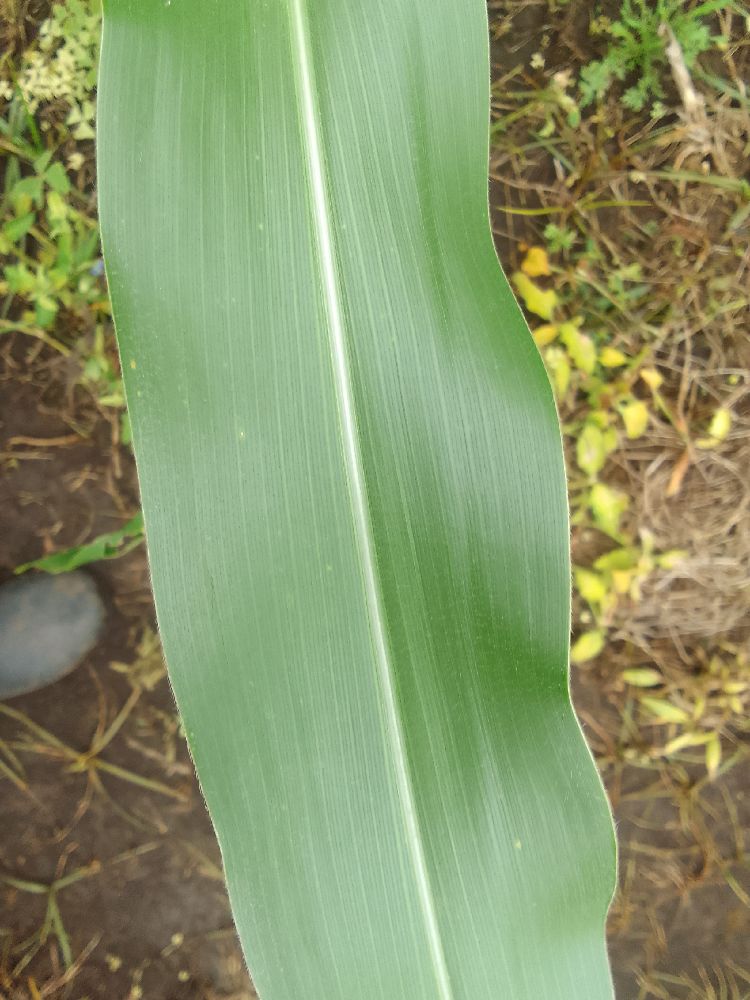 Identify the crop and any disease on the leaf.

maize, healthy
